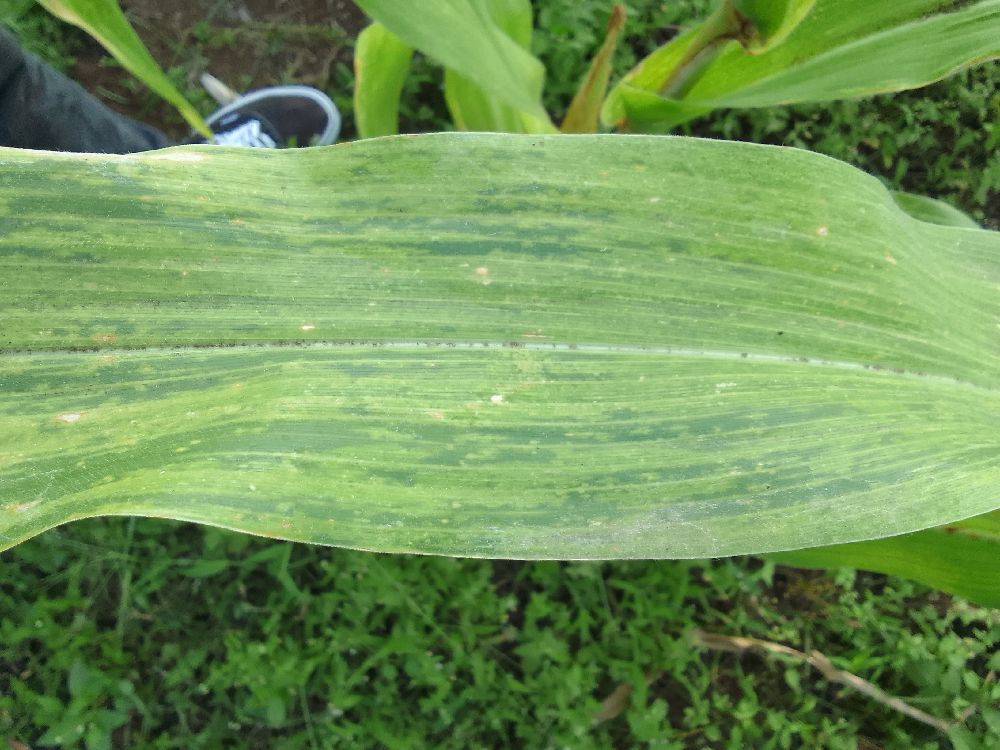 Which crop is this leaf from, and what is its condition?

maize, maize lethal necrosis
